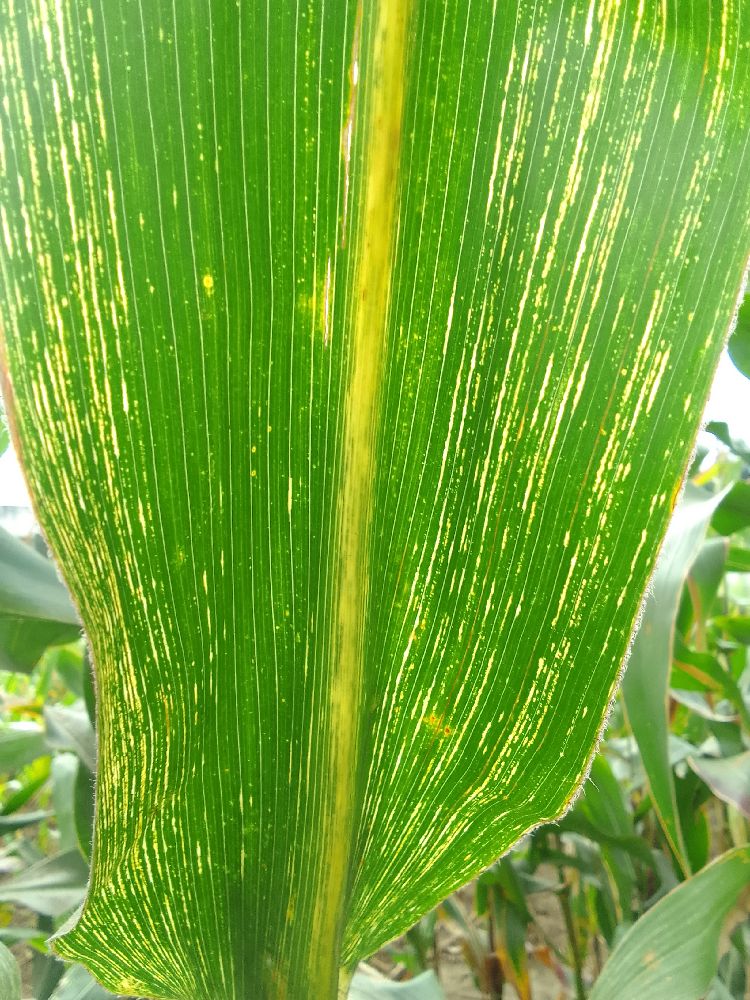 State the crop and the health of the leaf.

maize, maize streak virus
